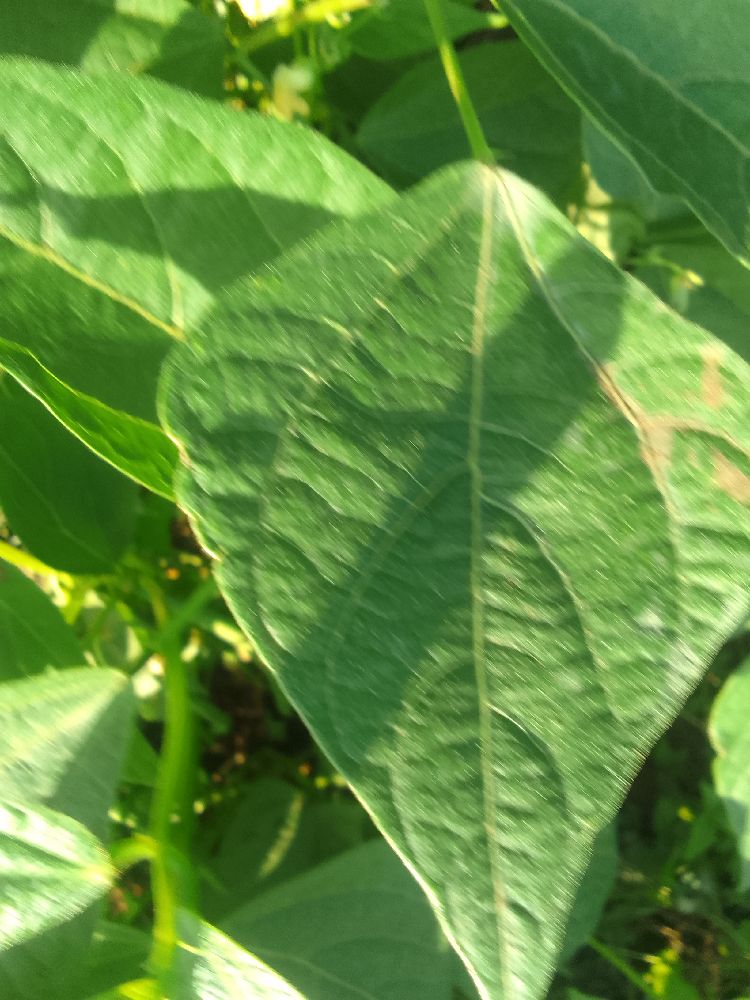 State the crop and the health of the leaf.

common bean, healthy
